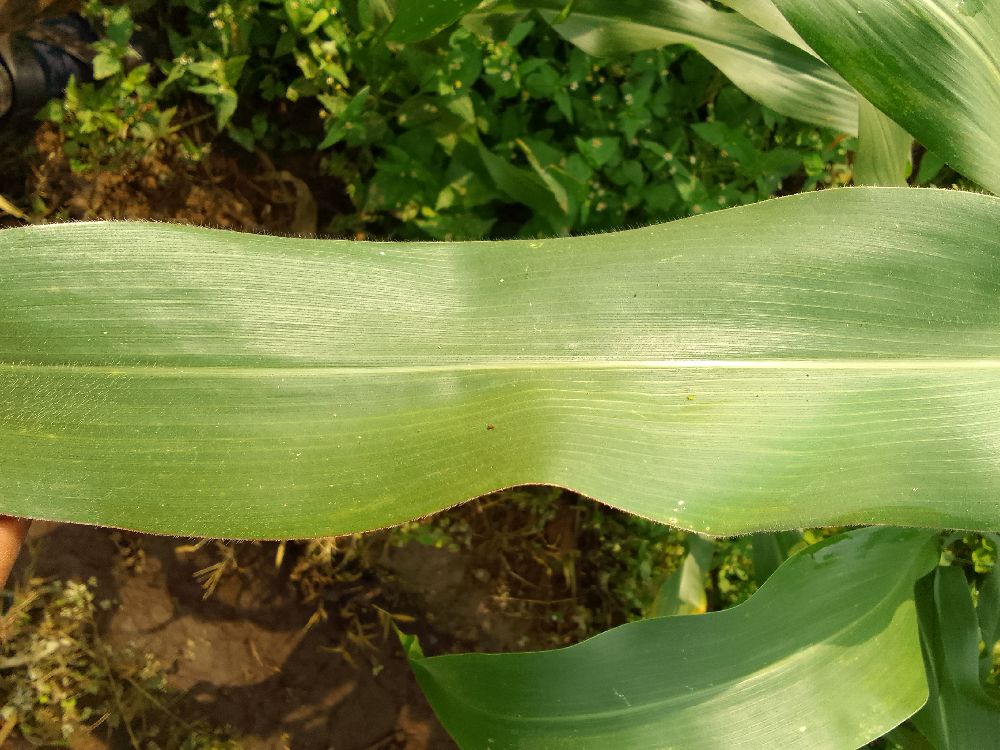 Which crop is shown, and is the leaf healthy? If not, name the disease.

maize, healthy
